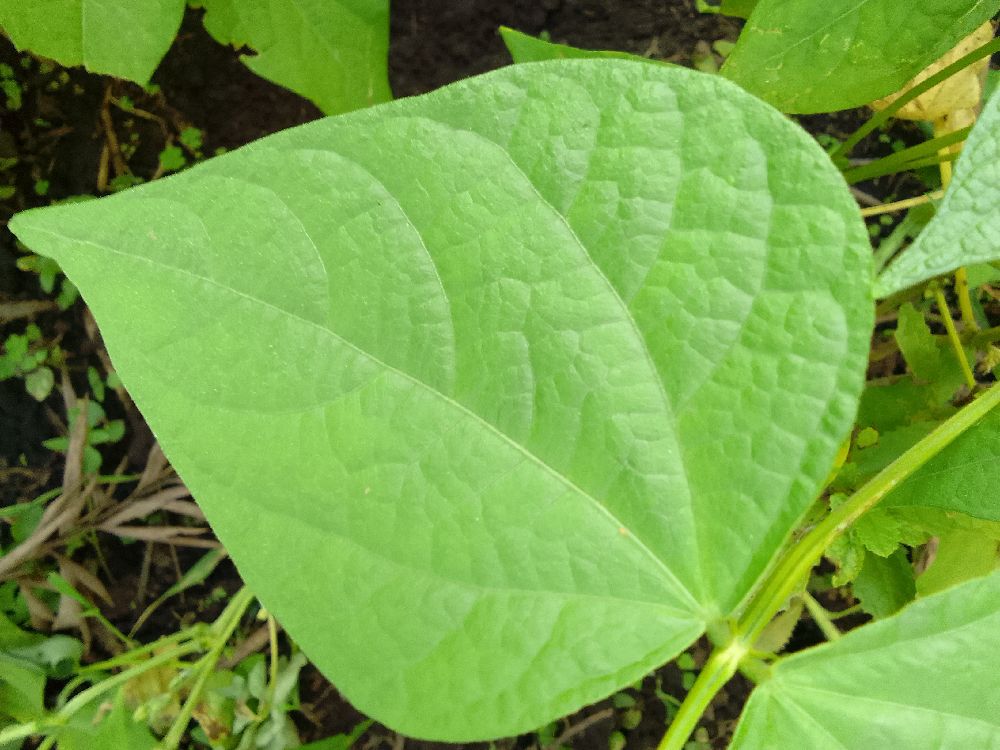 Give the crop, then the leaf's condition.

common bean, healthy
